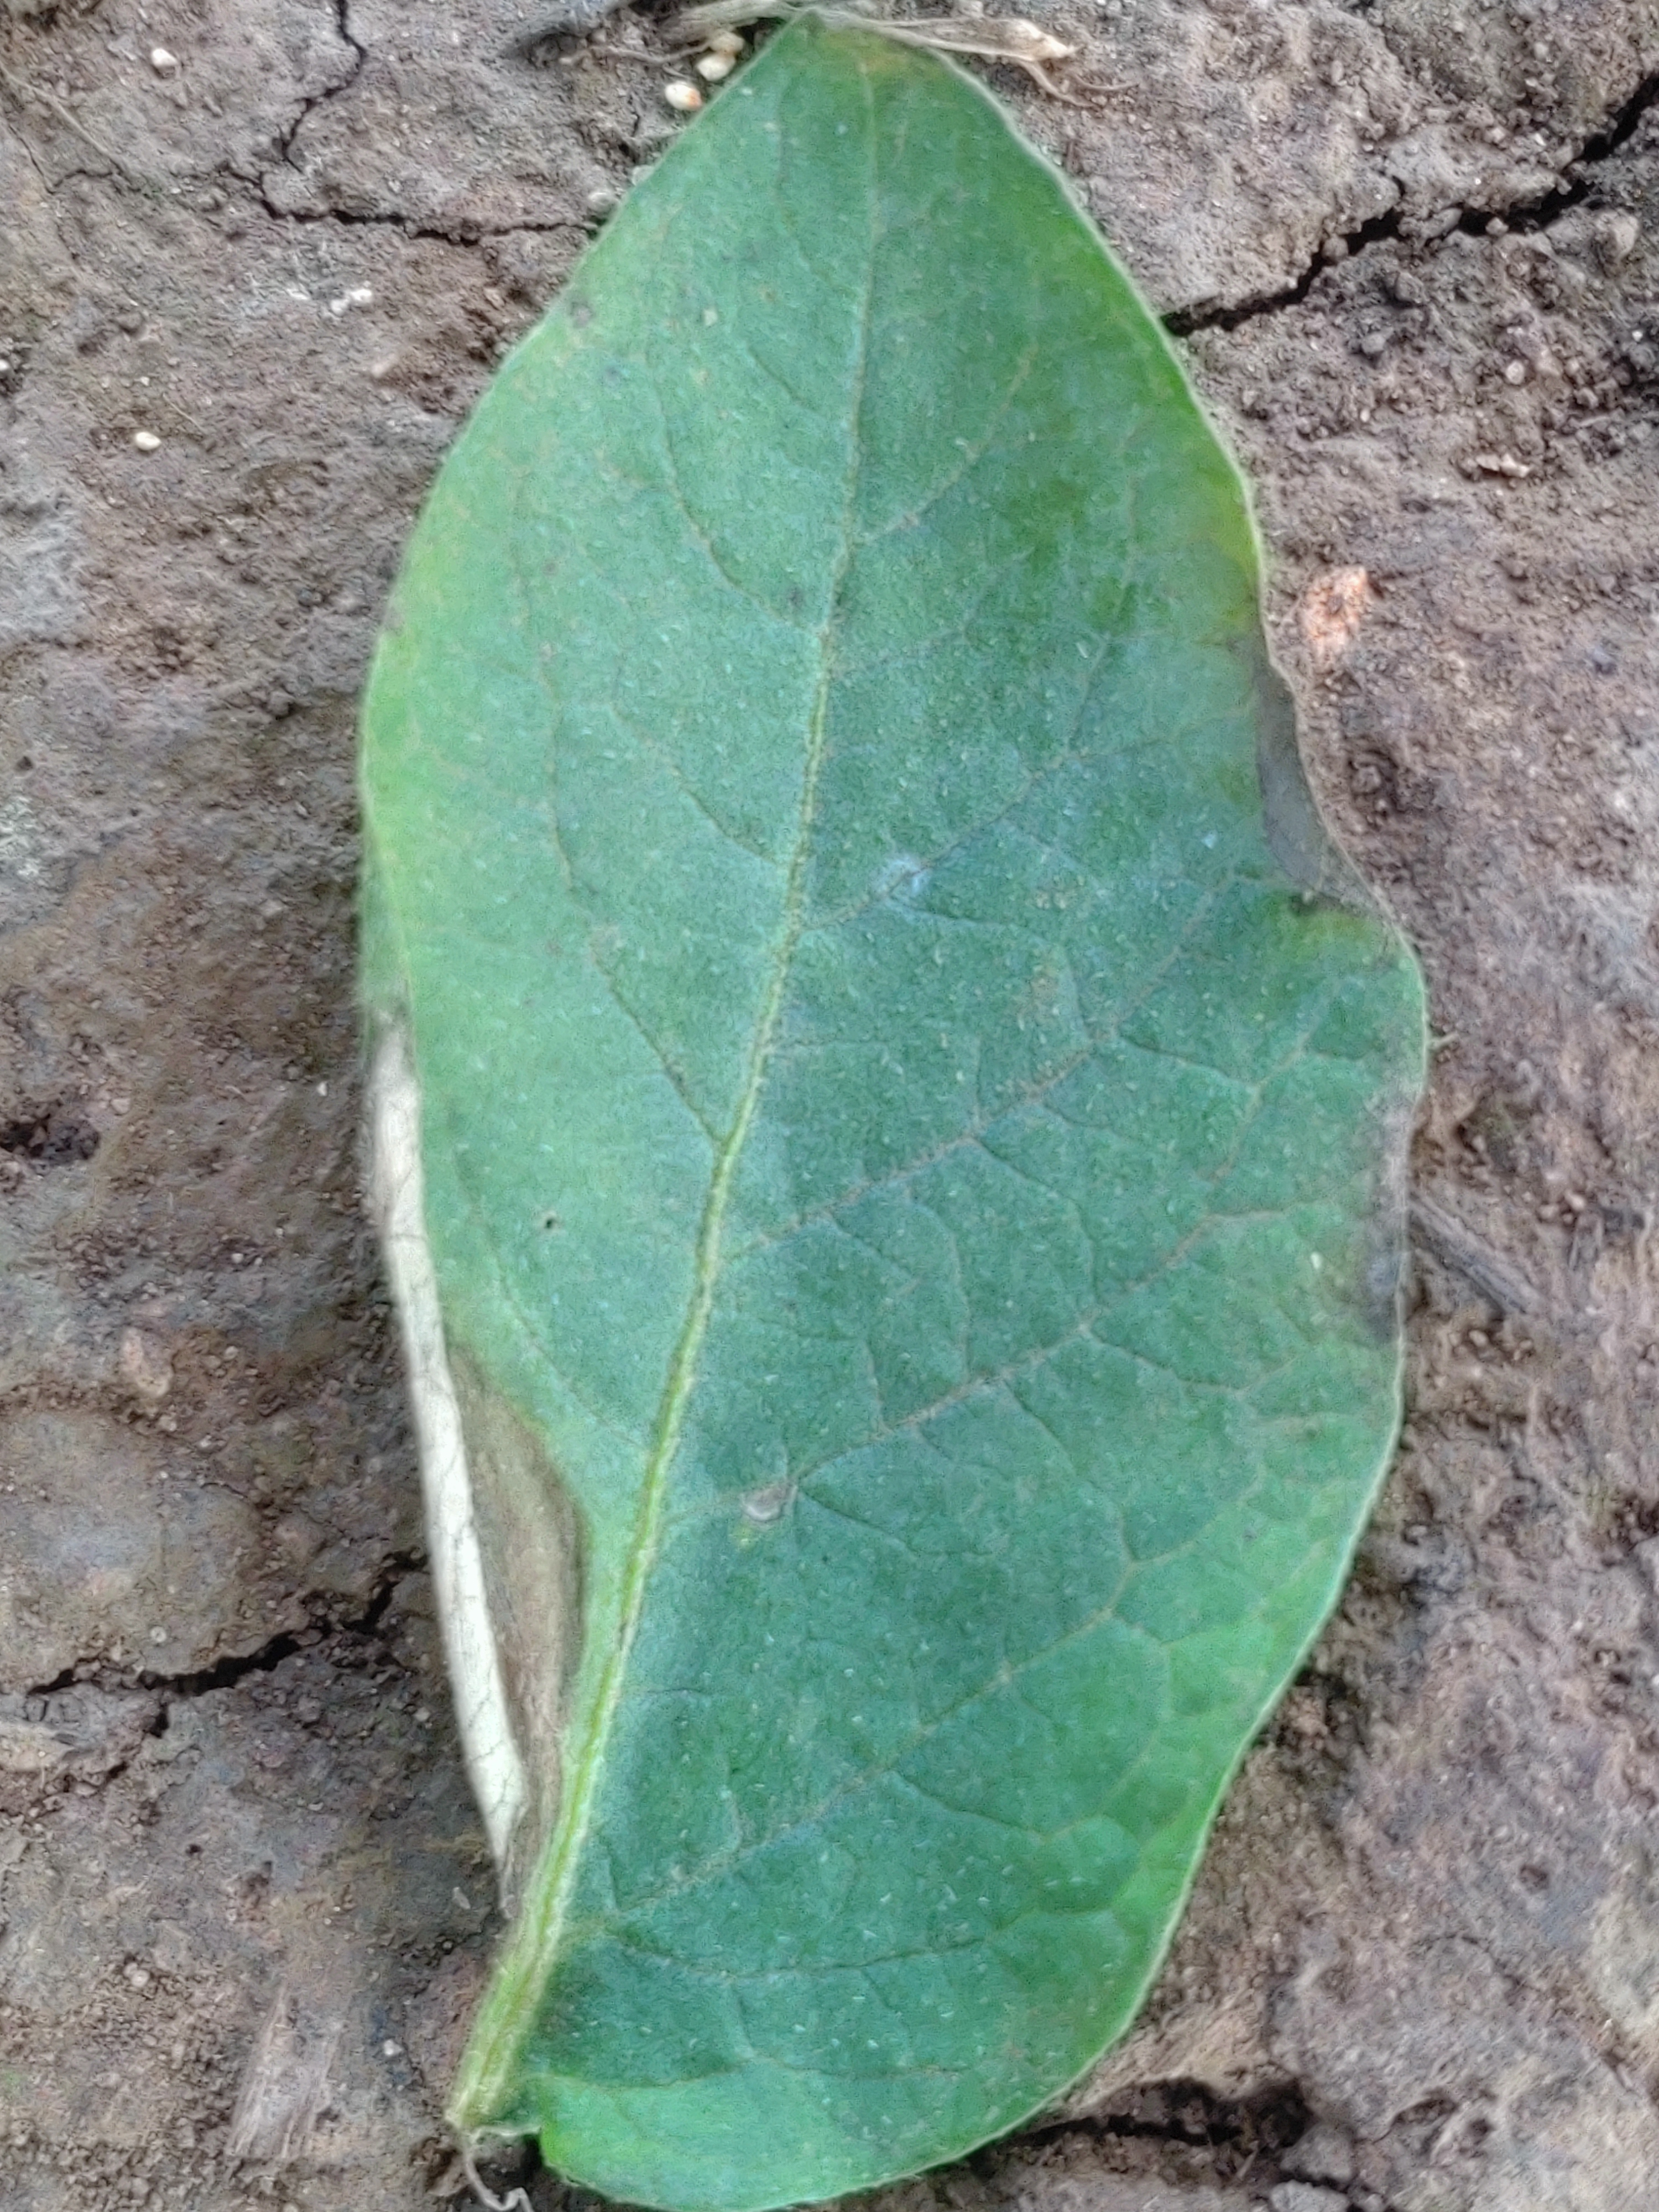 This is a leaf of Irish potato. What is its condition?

early blight
